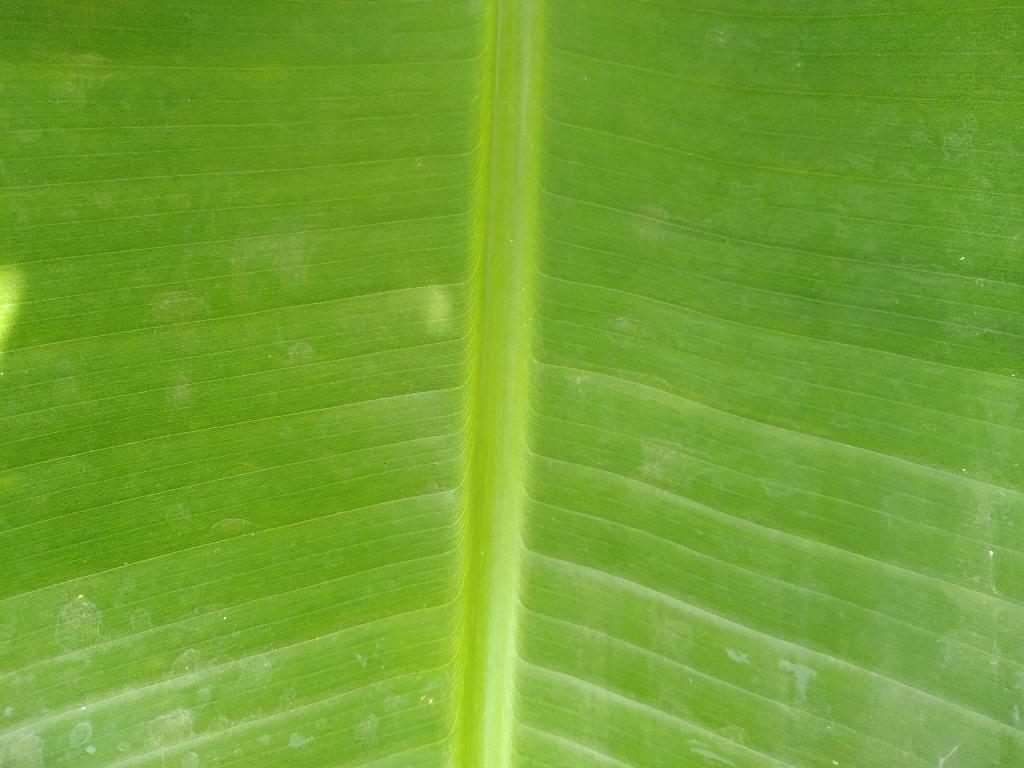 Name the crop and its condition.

banana, healthy
